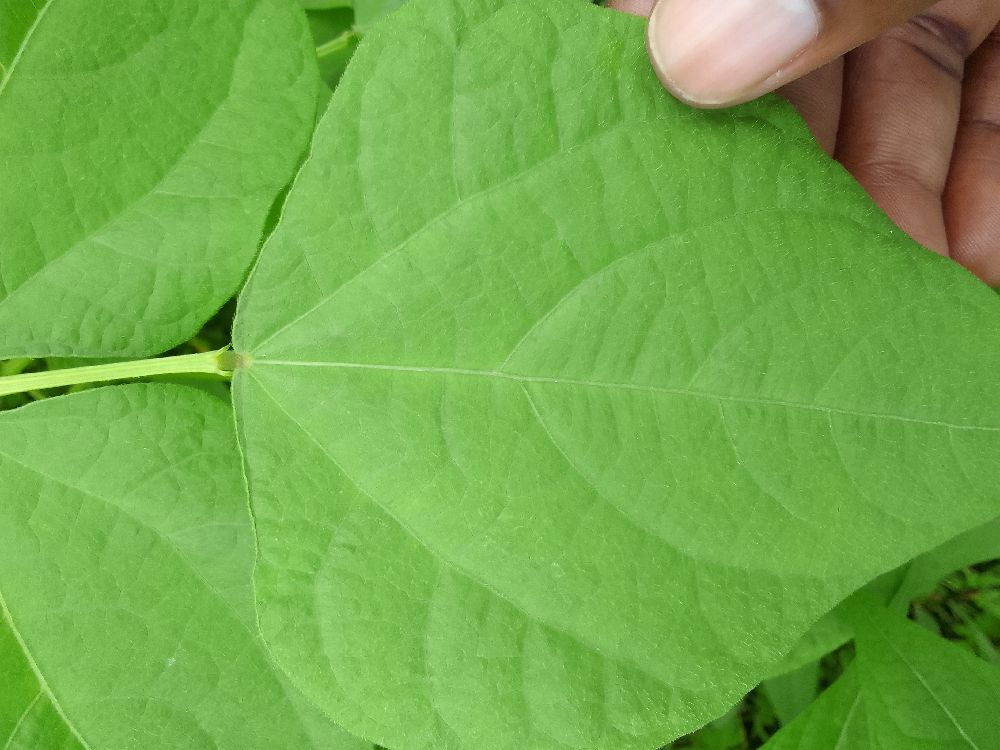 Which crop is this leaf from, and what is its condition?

common bean, healthy
